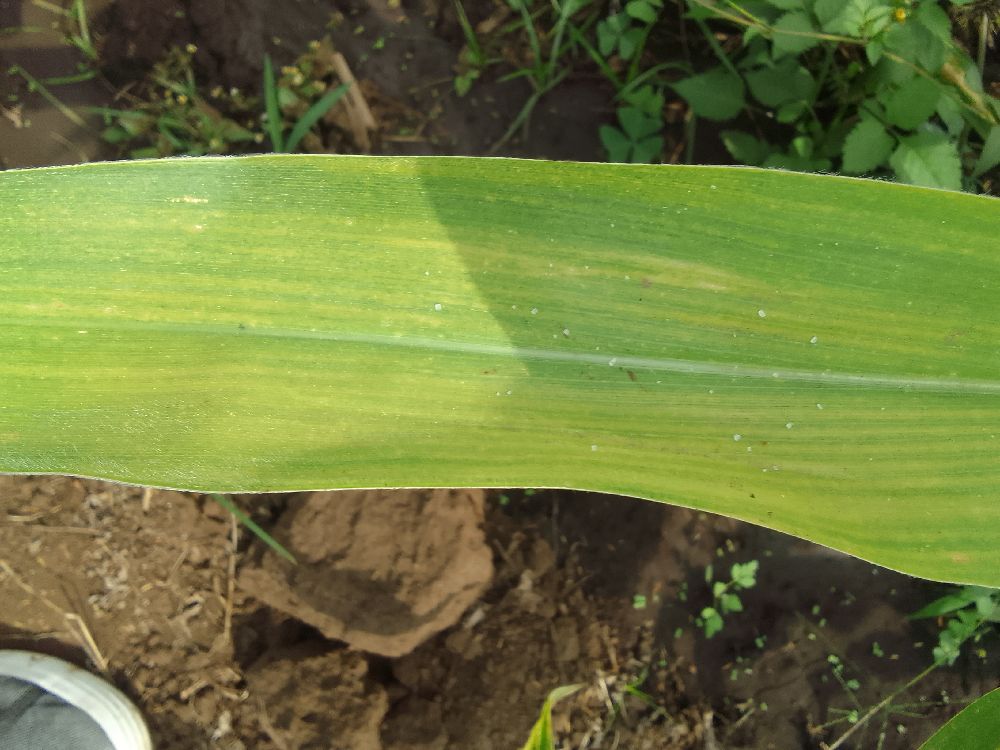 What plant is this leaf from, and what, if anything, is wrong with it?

maize, maize lethal necrosis
